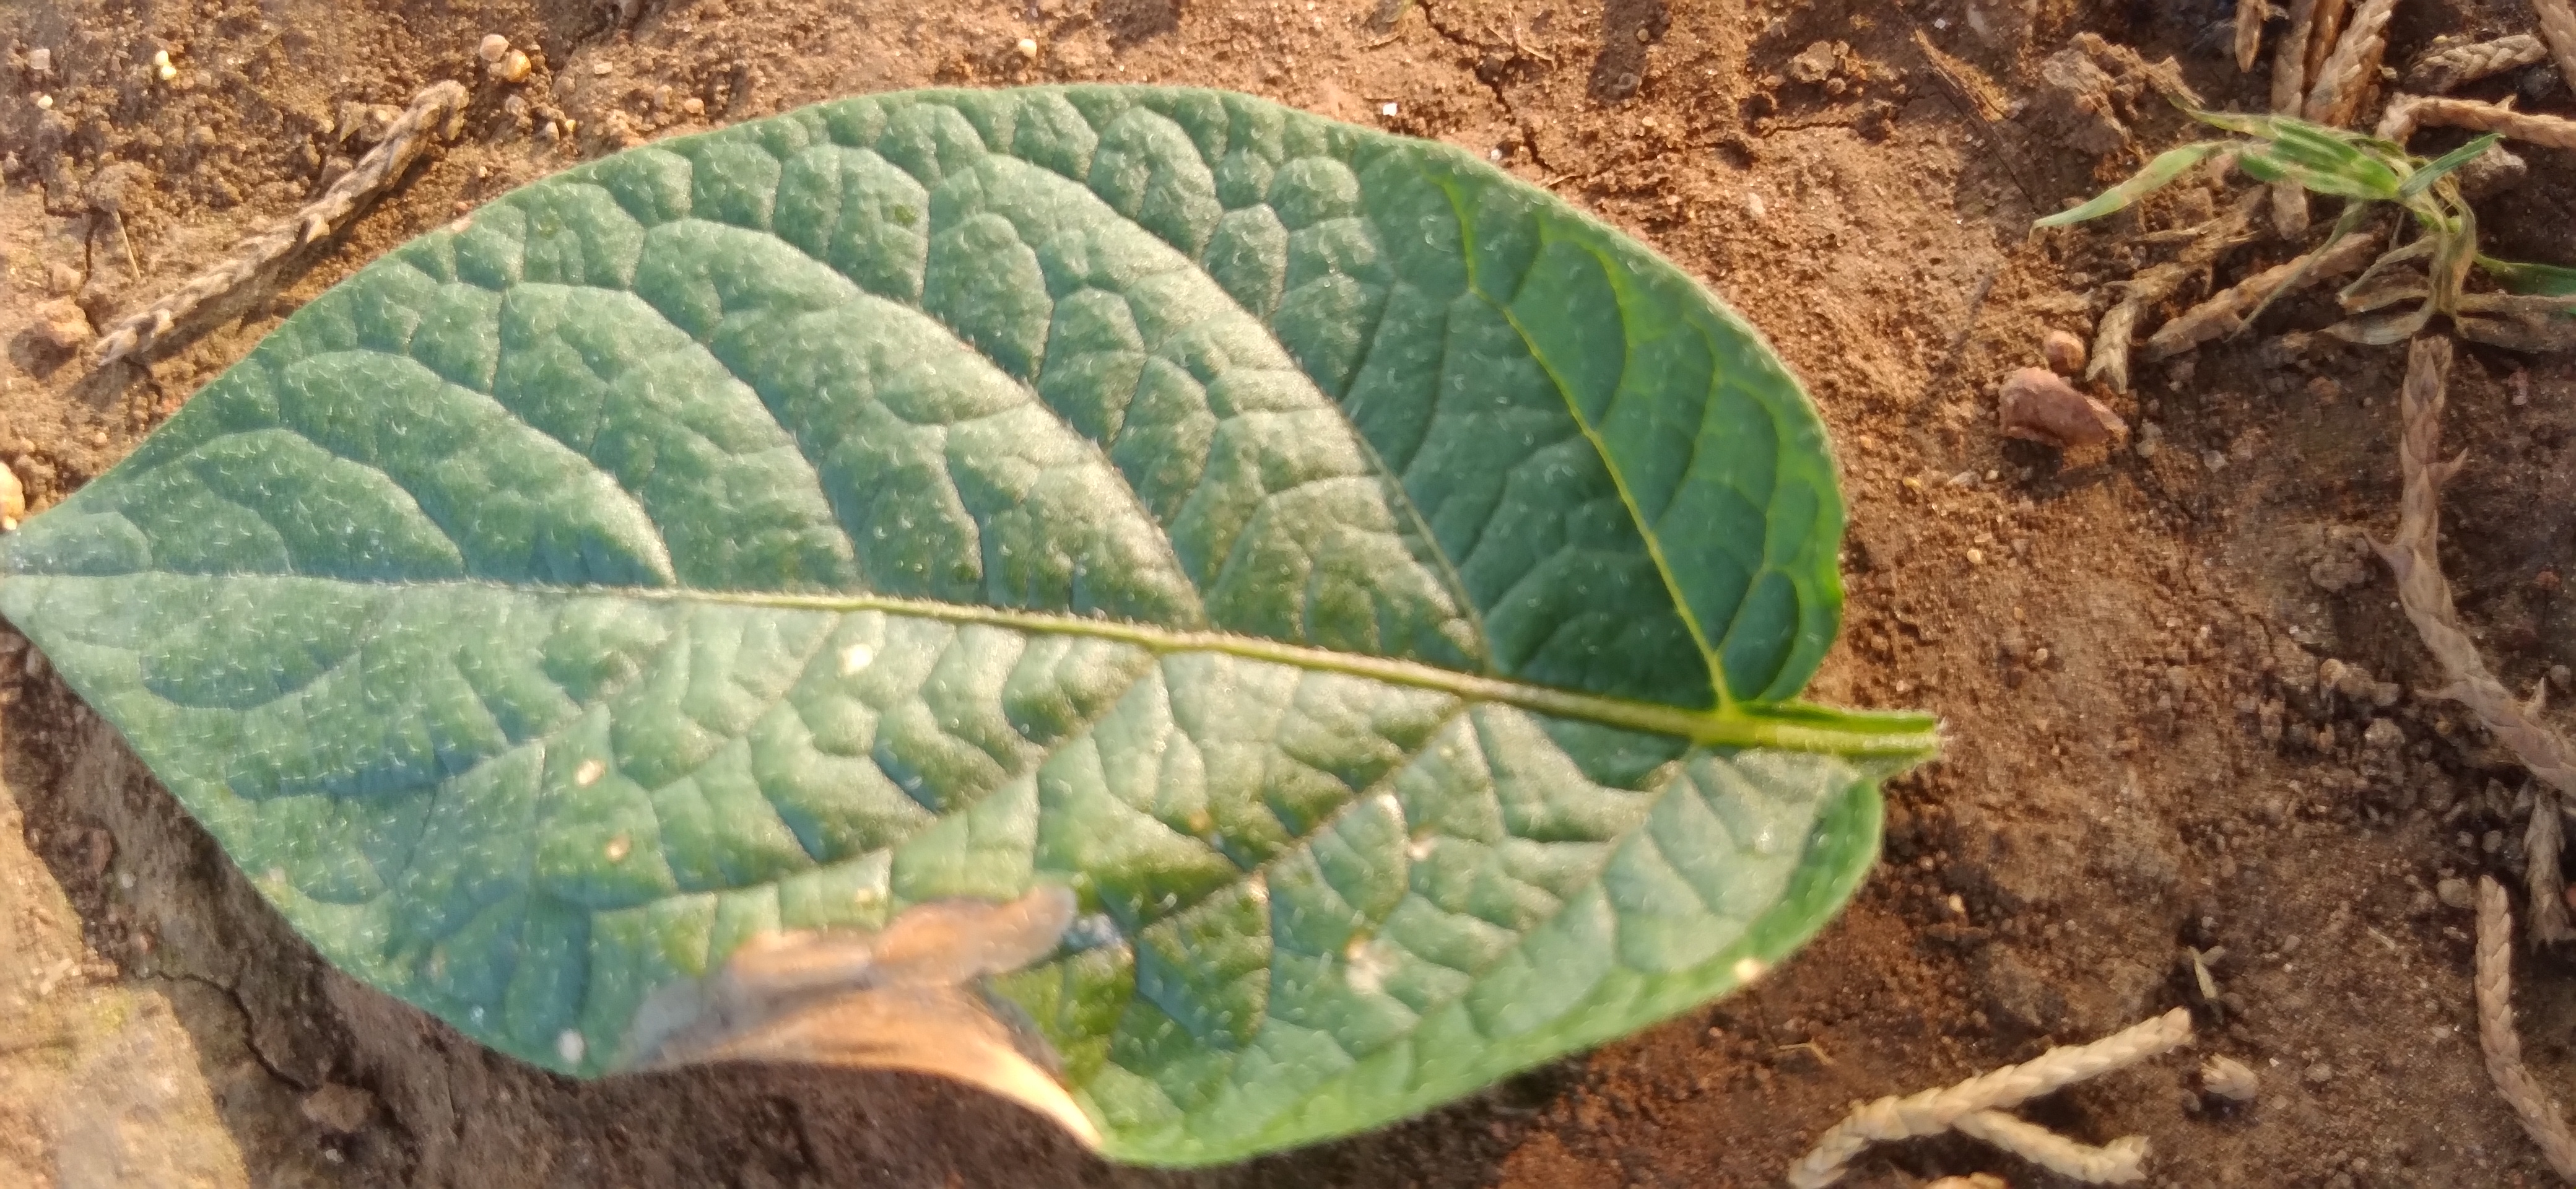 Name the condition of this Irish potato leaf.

early blight
